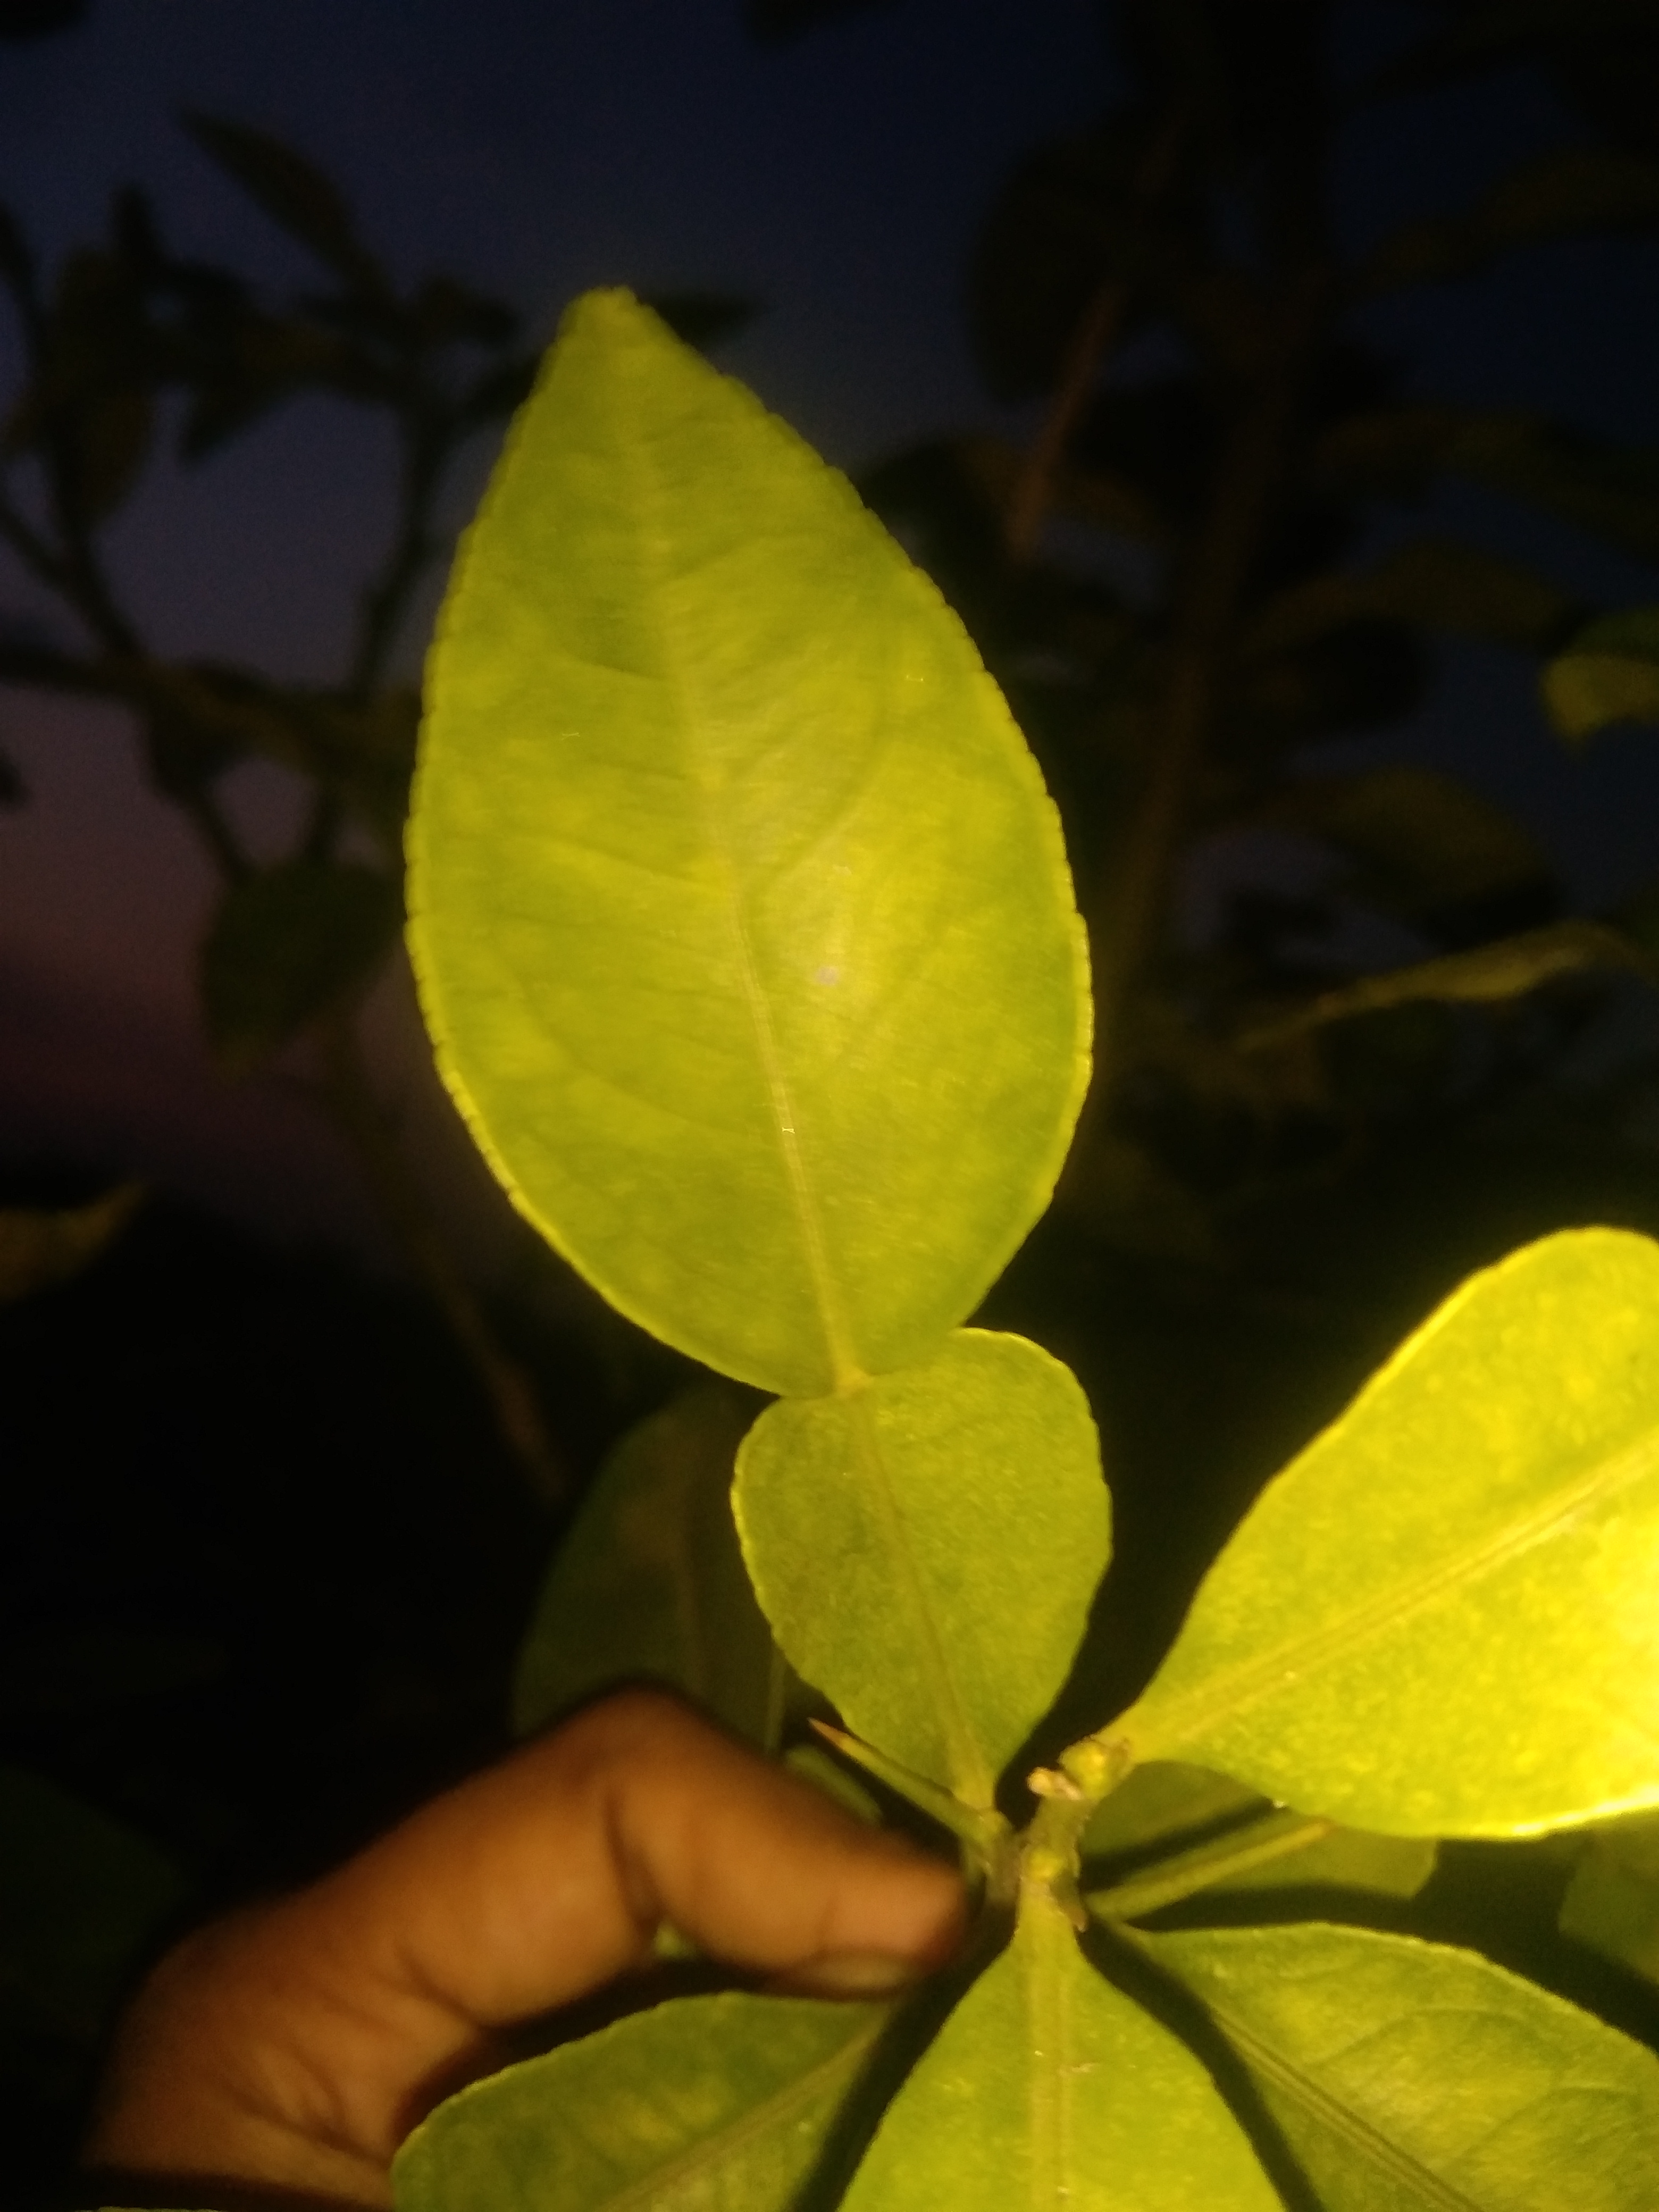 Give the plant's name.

lemon
